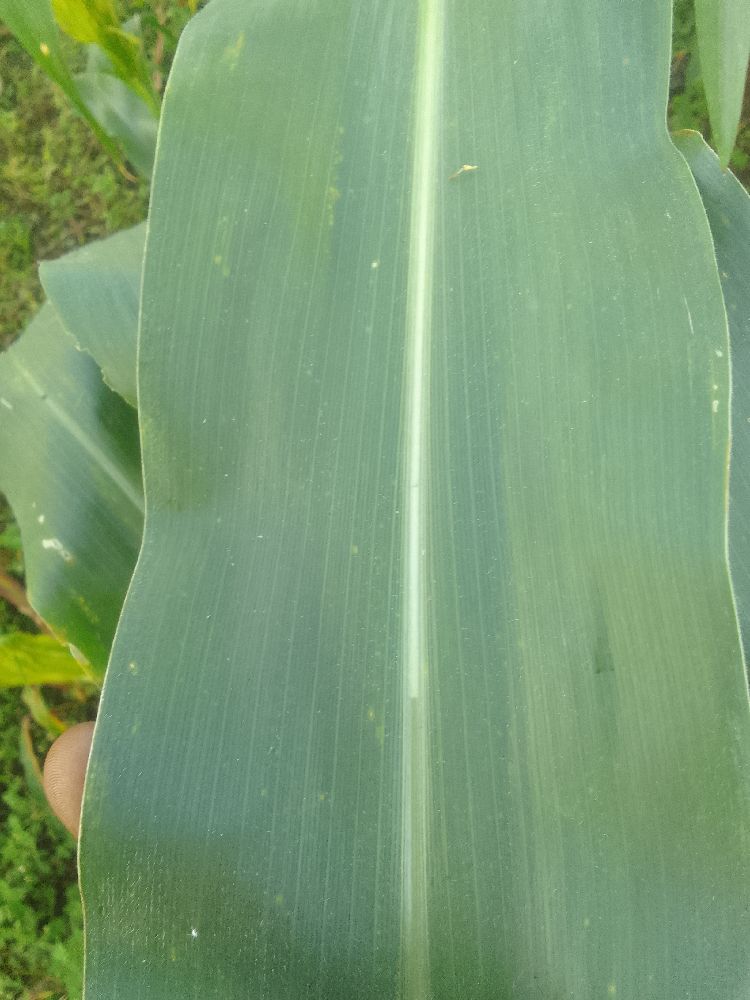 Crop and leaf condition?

maize, healthy
